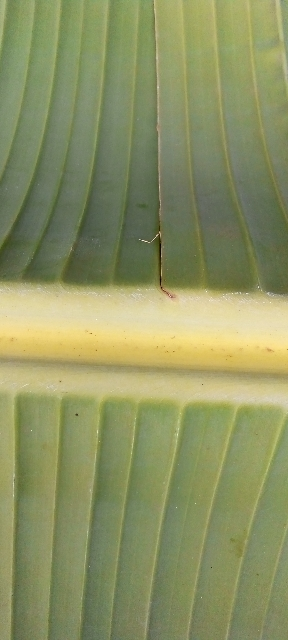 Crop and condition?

banana, healthy
